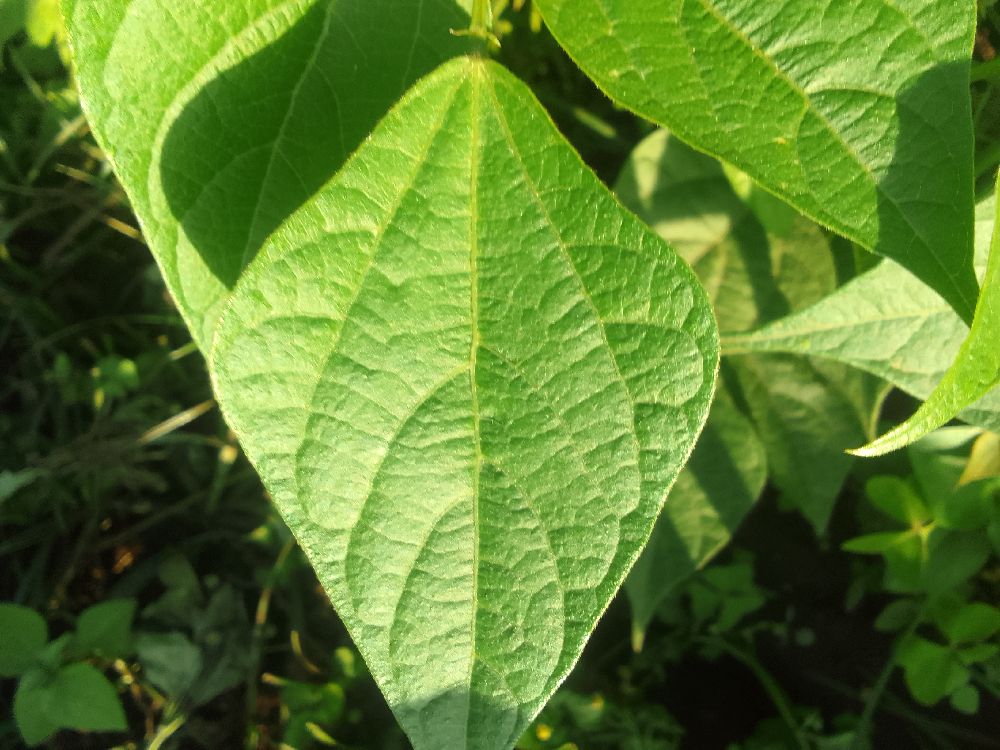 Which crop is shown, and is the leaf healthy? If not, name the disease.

common bean, healthy
